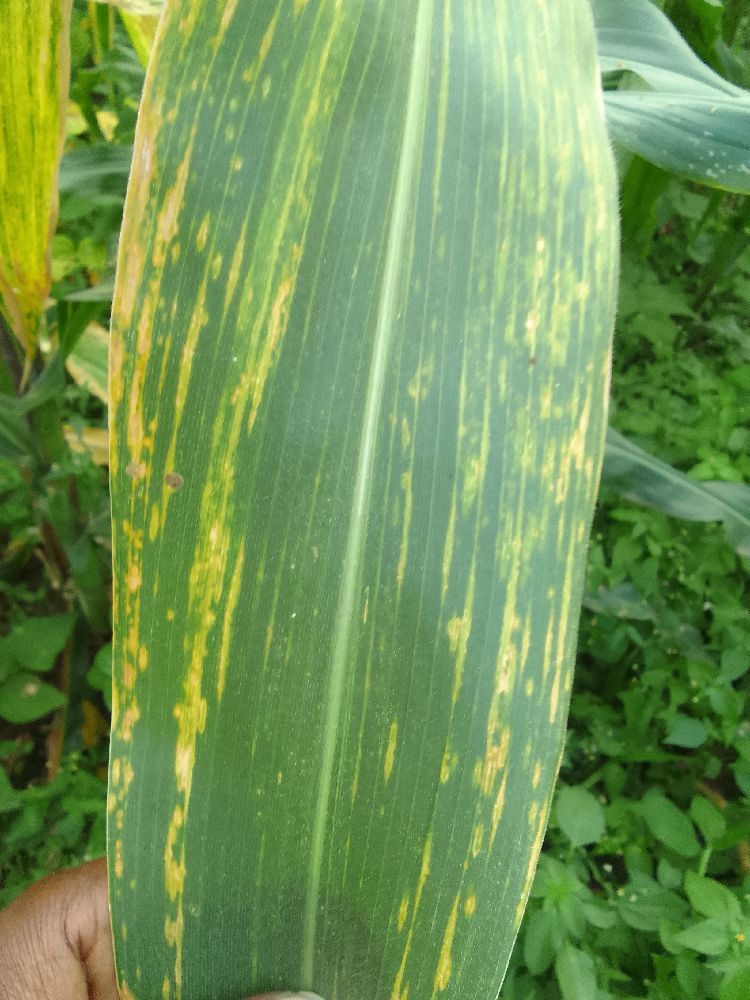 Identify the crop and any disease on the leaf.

maize, maize lethal necrosis
